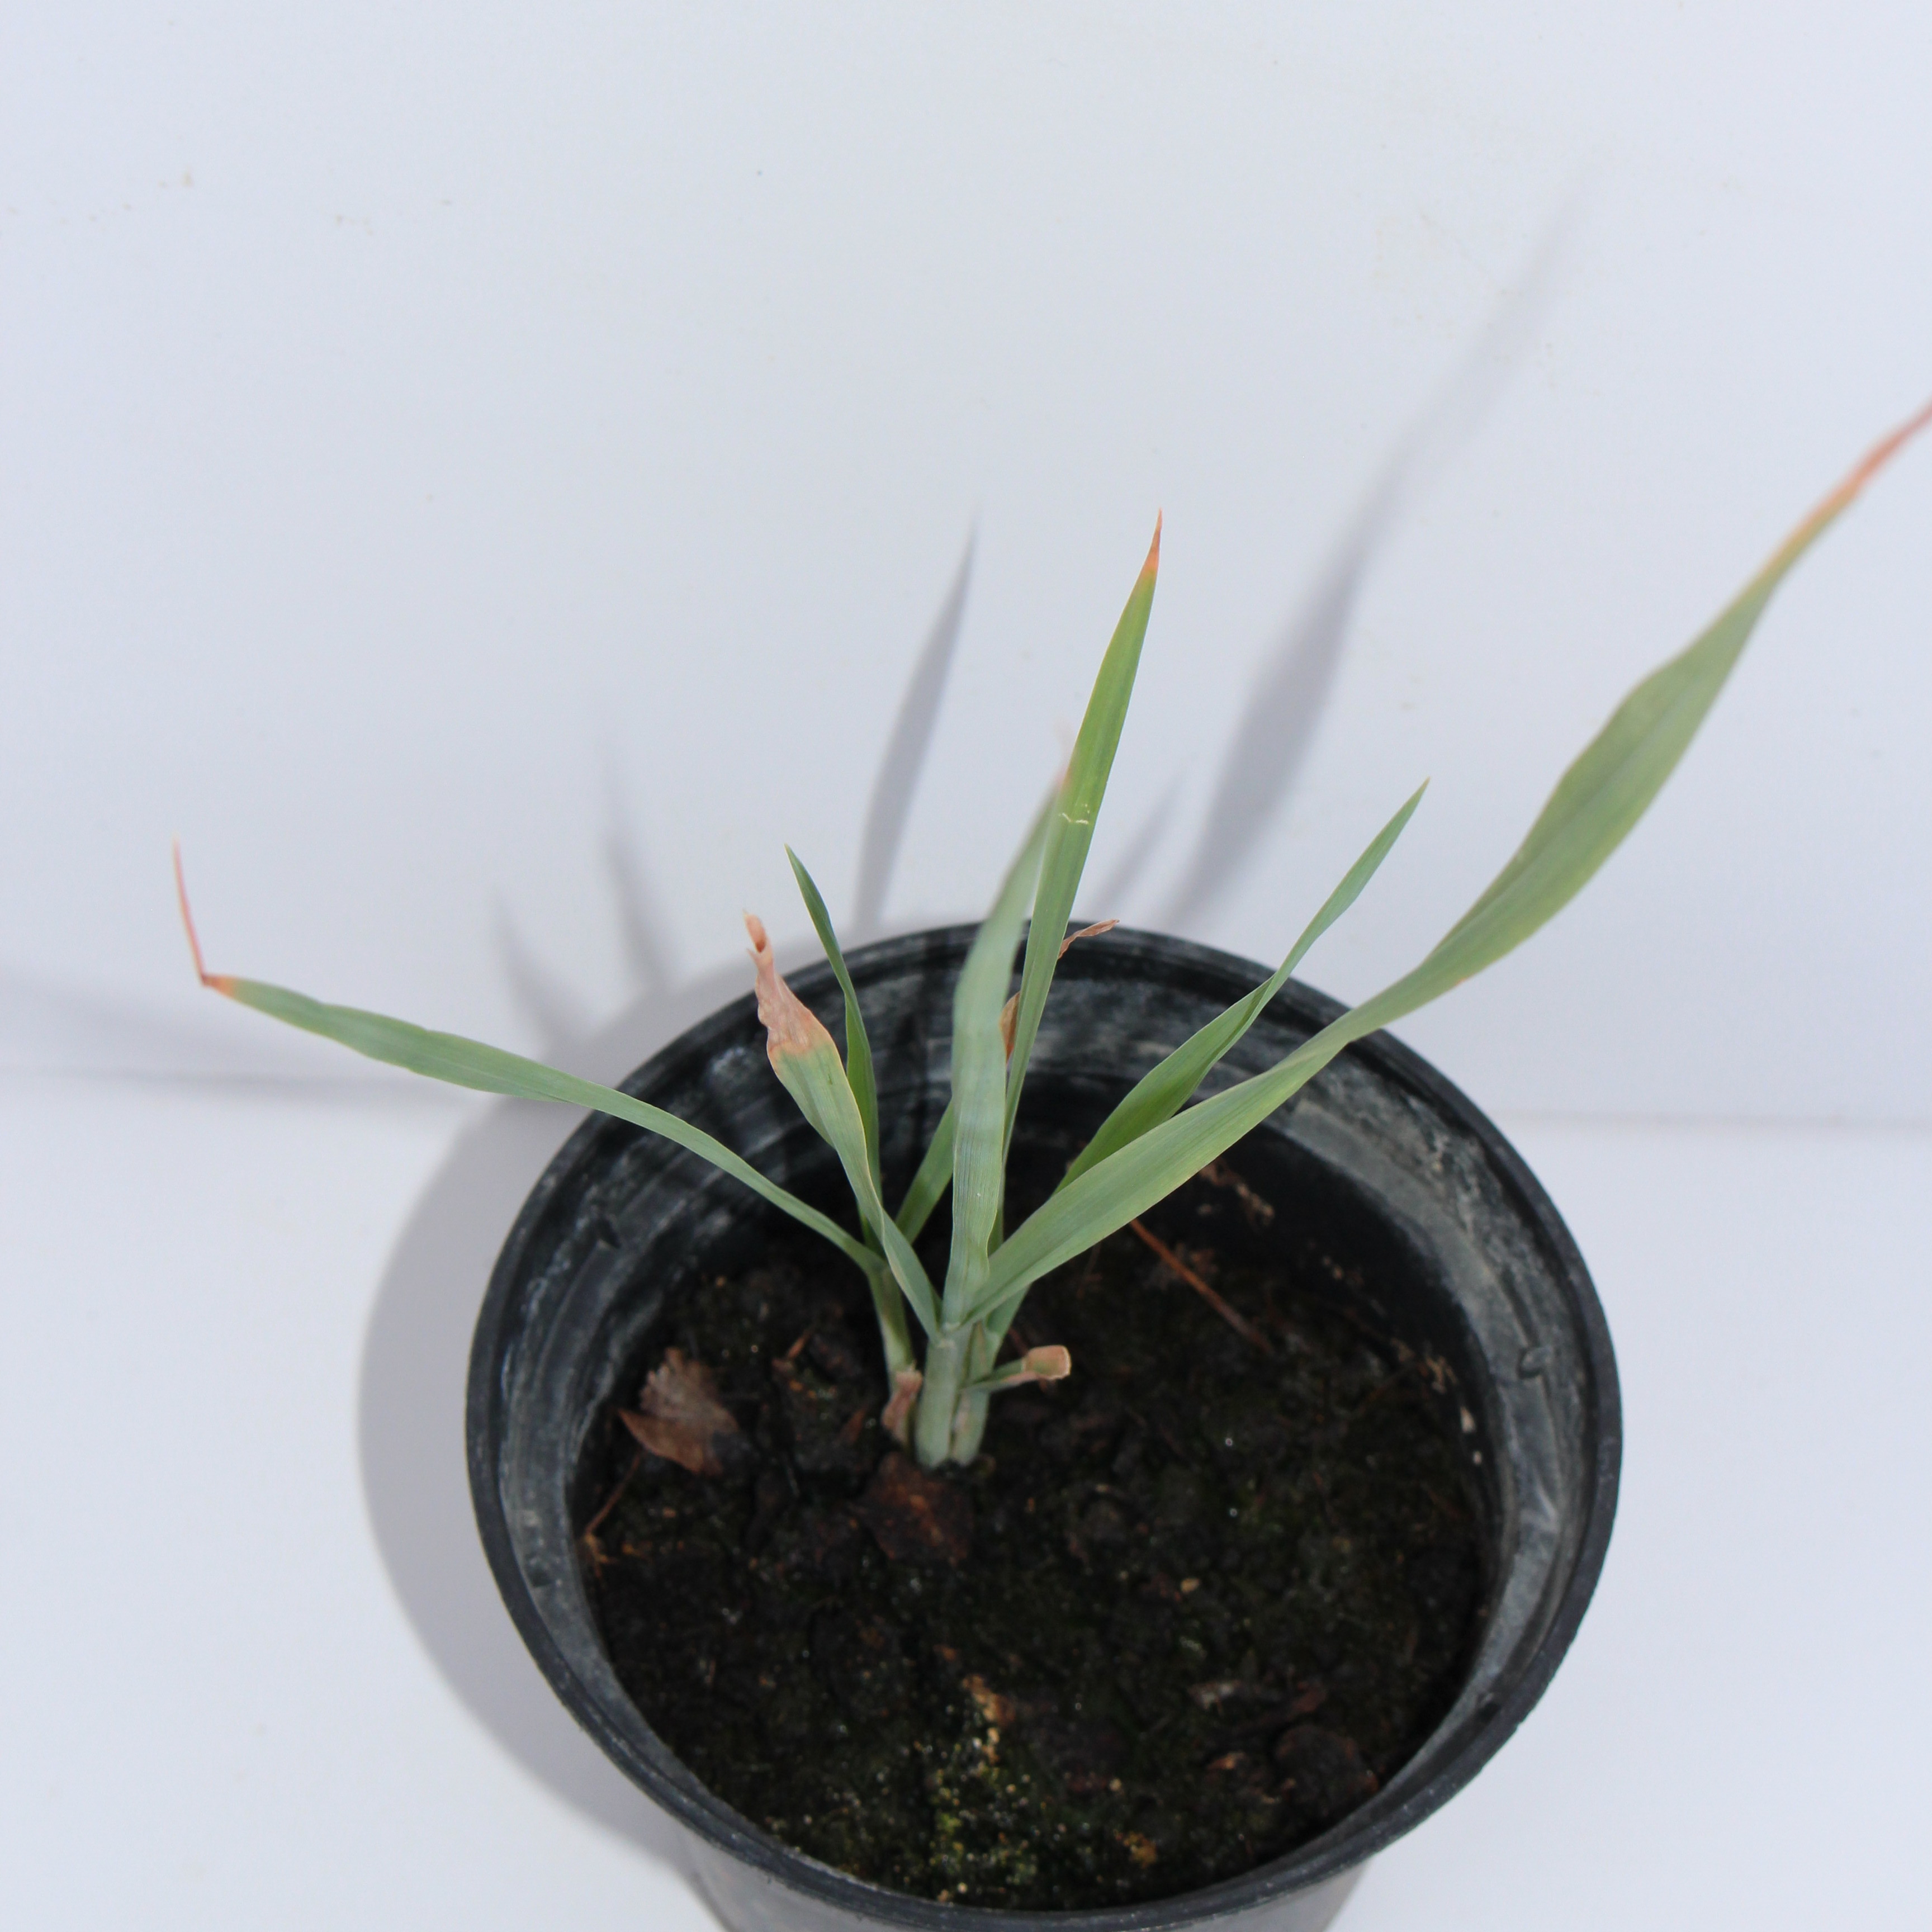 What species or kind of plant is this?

Avena sterilis
